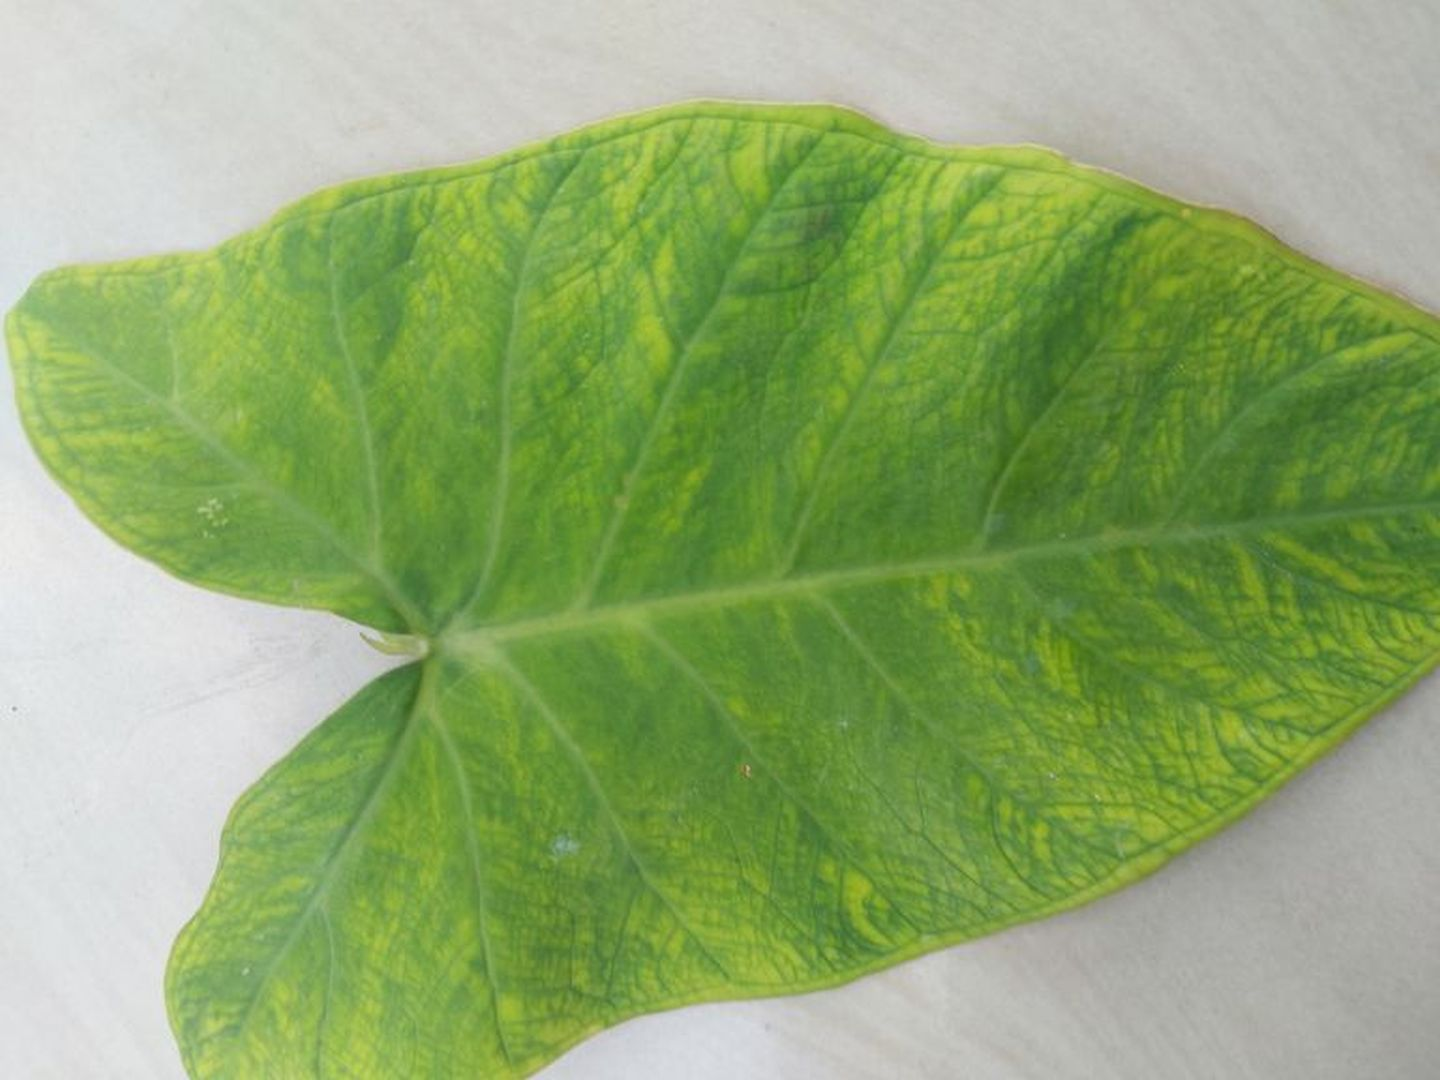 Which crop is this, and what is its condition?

taro, mosaic
